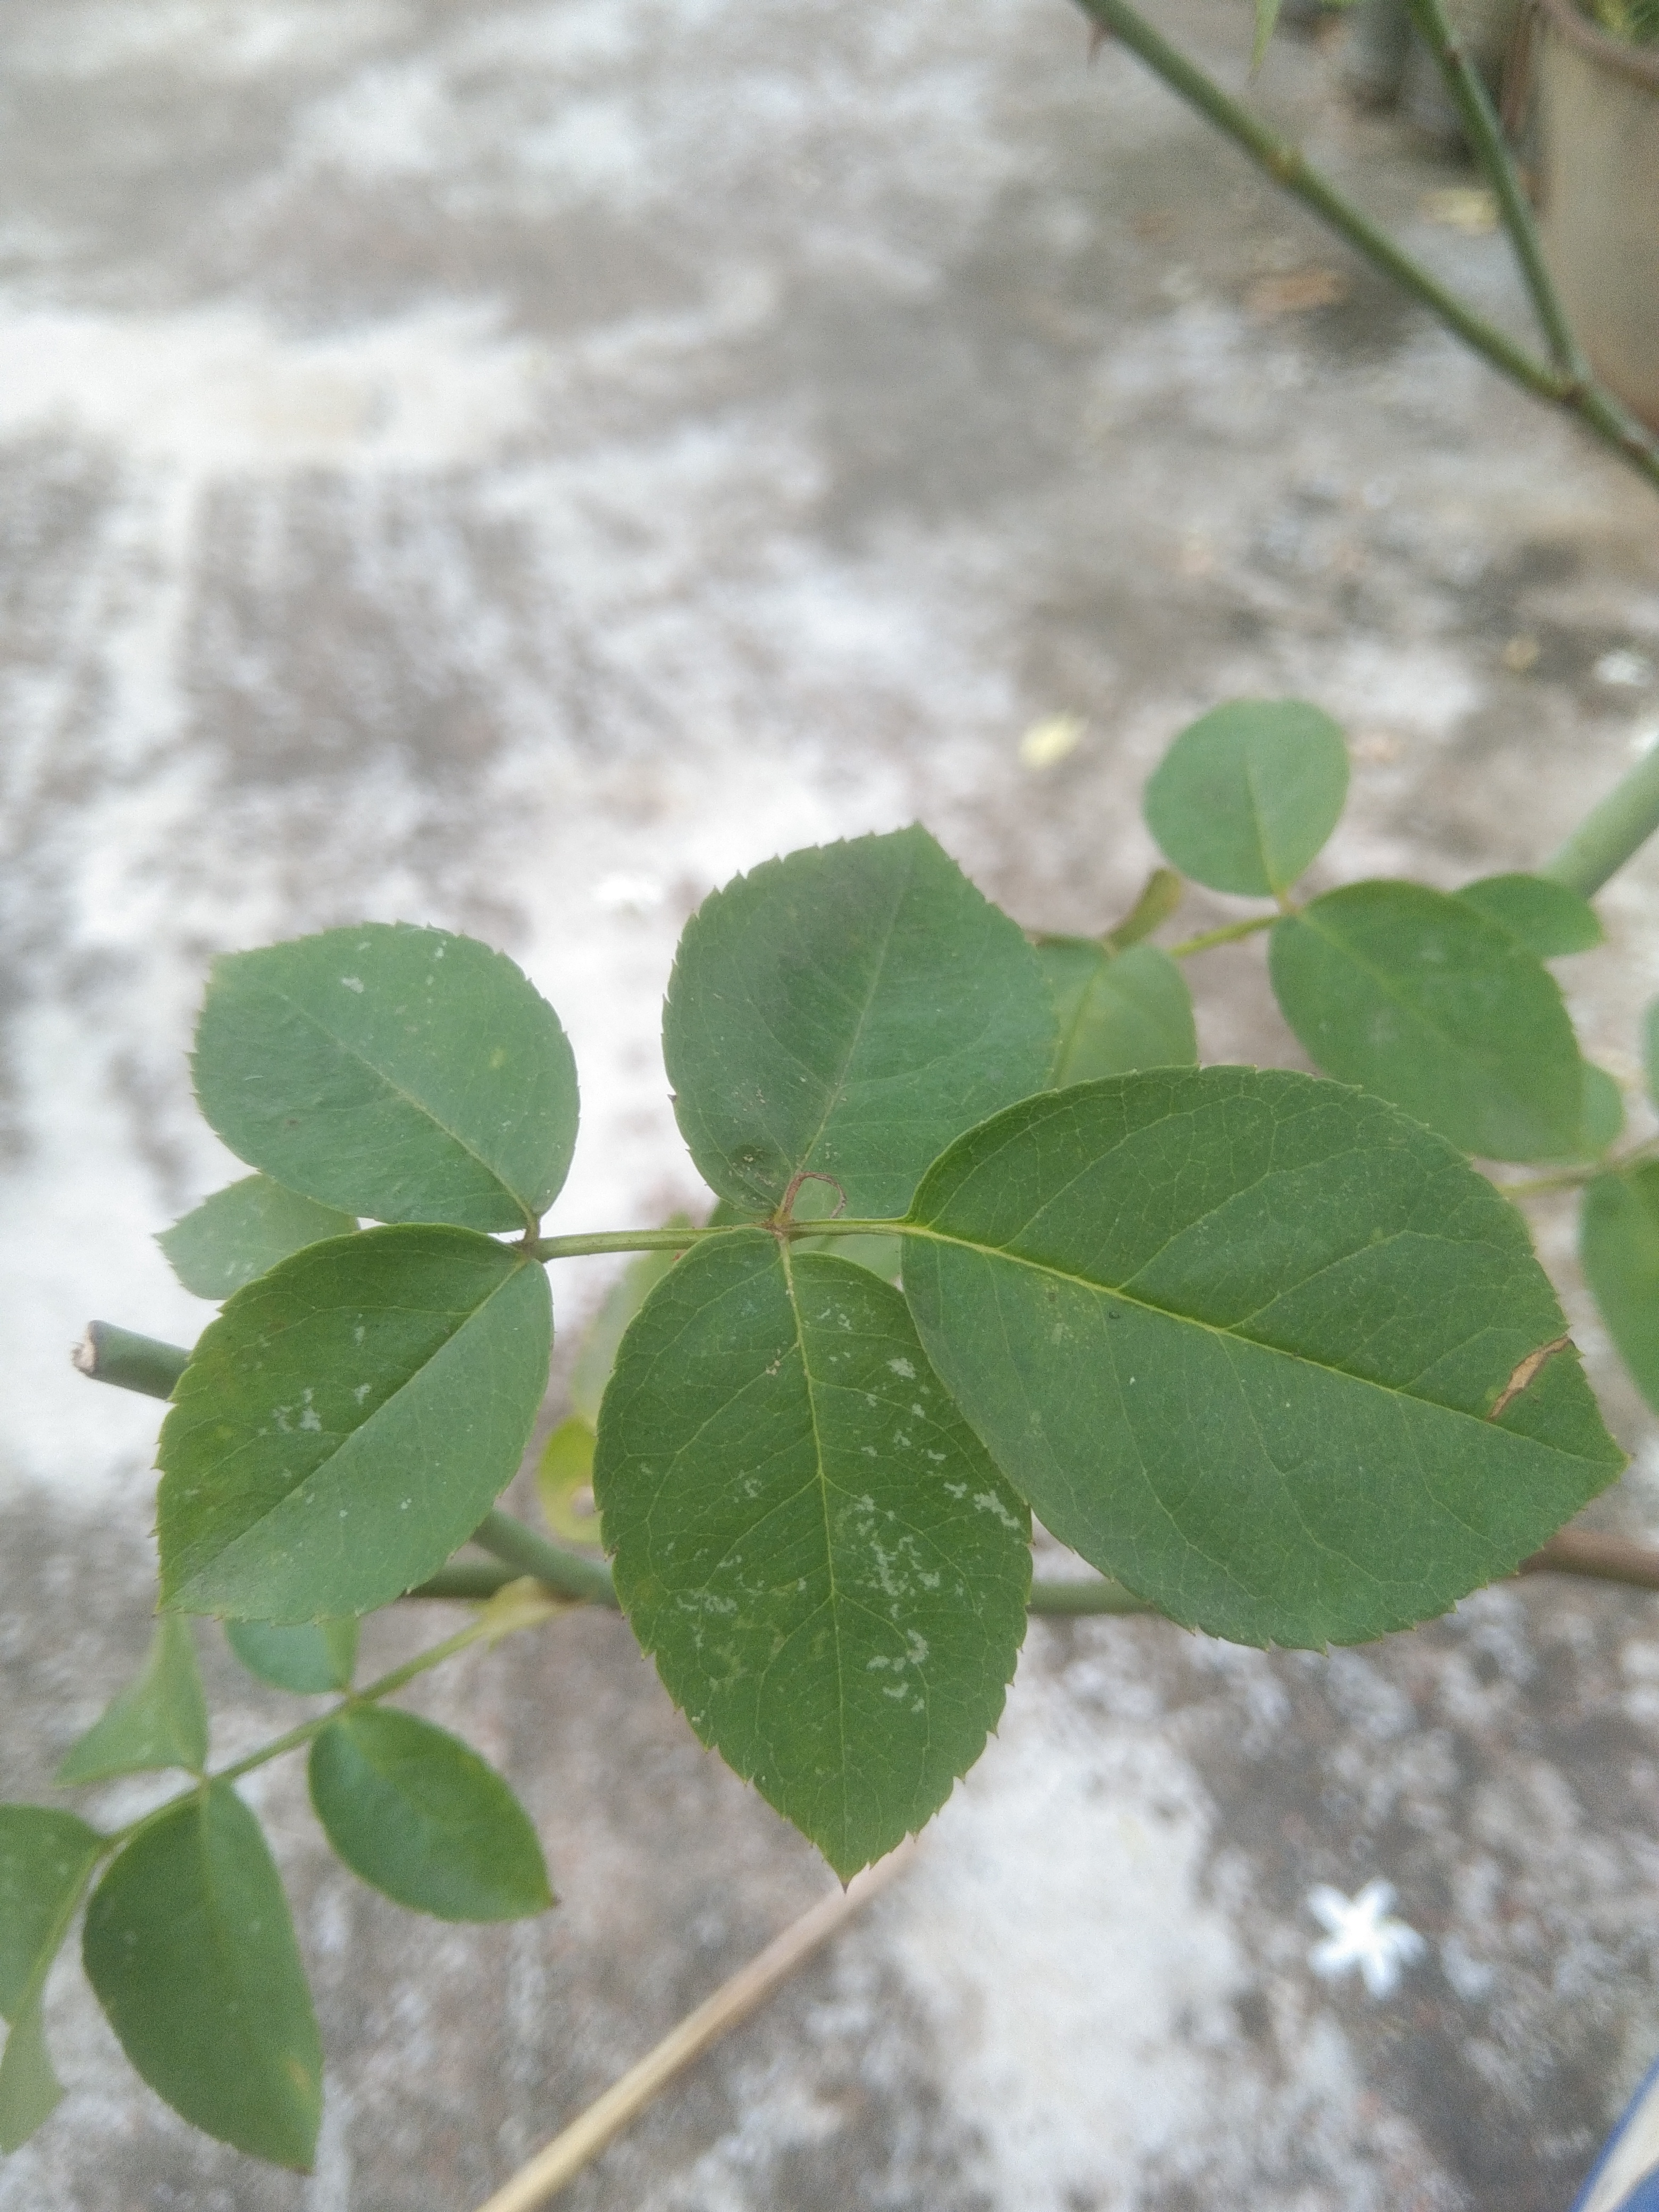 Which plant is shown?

rose
